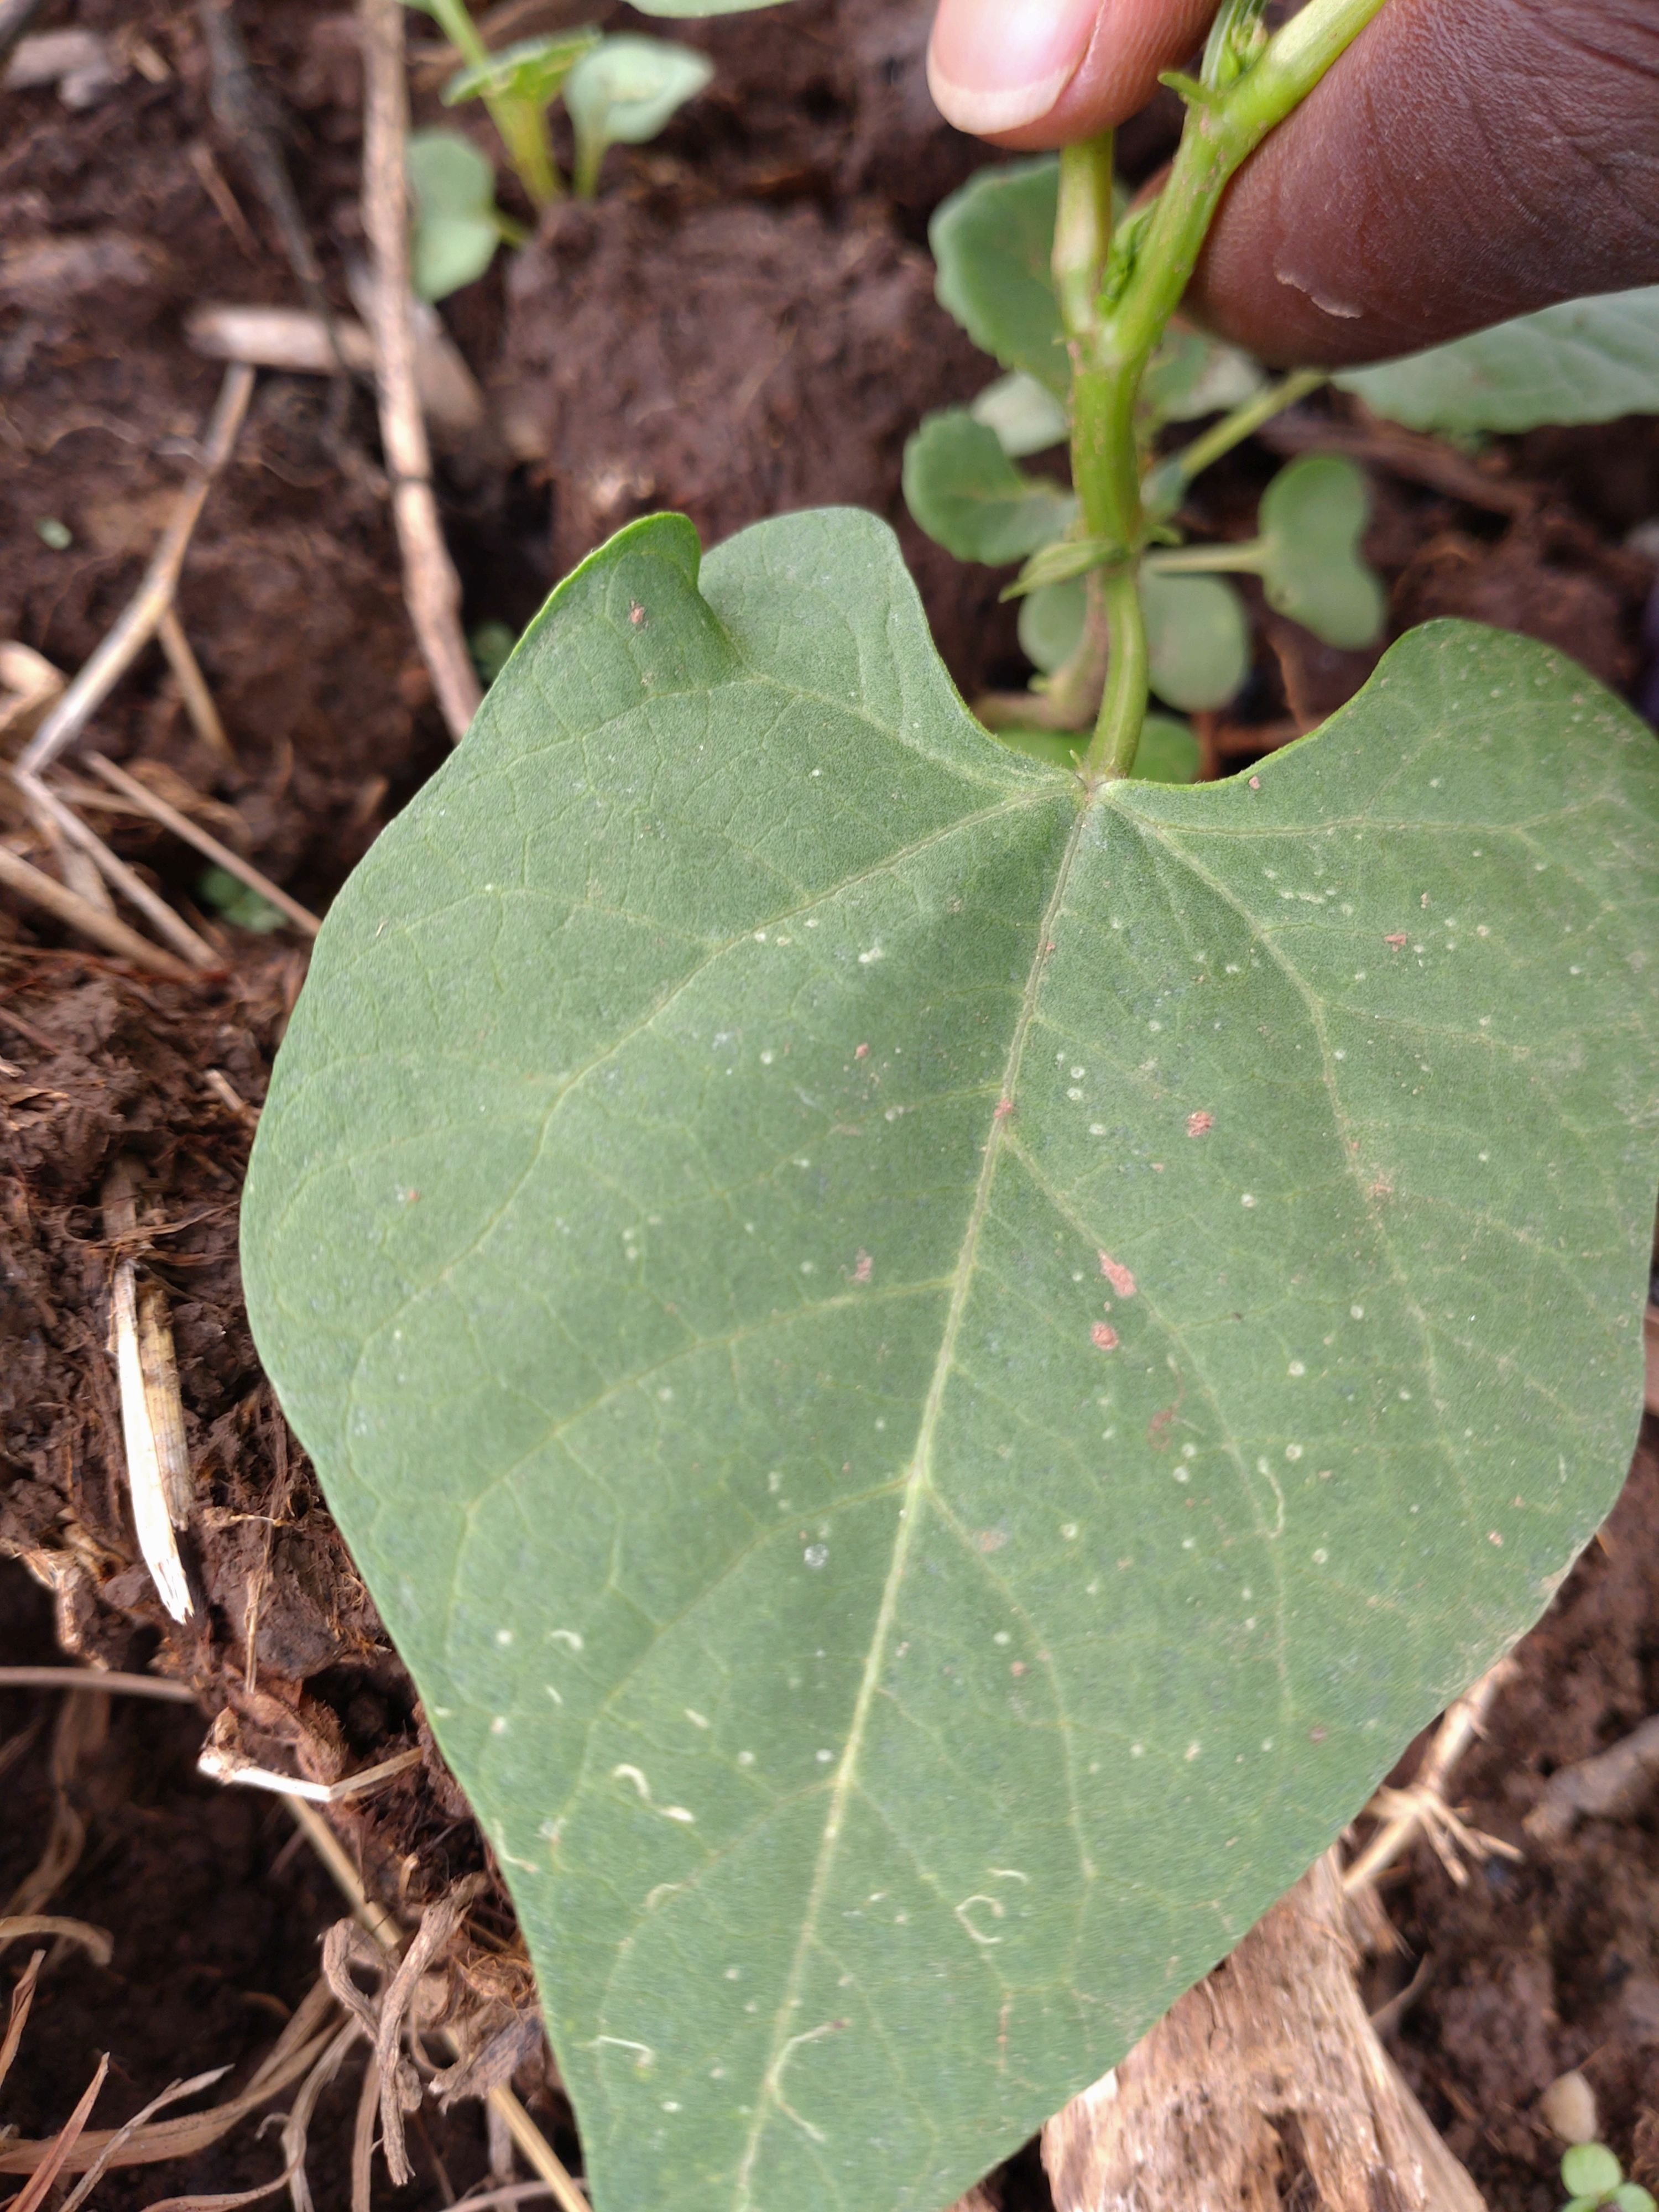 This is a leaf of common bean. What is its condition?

healthy
